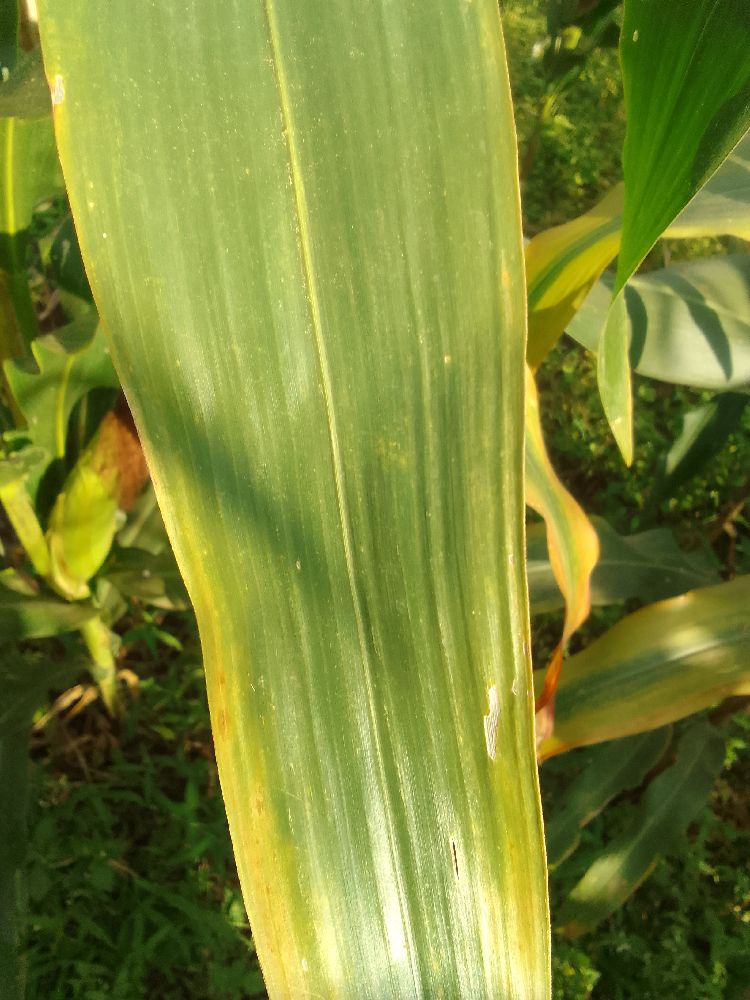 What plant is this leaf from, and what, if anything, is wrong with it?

maize, maize lethal necrosis
